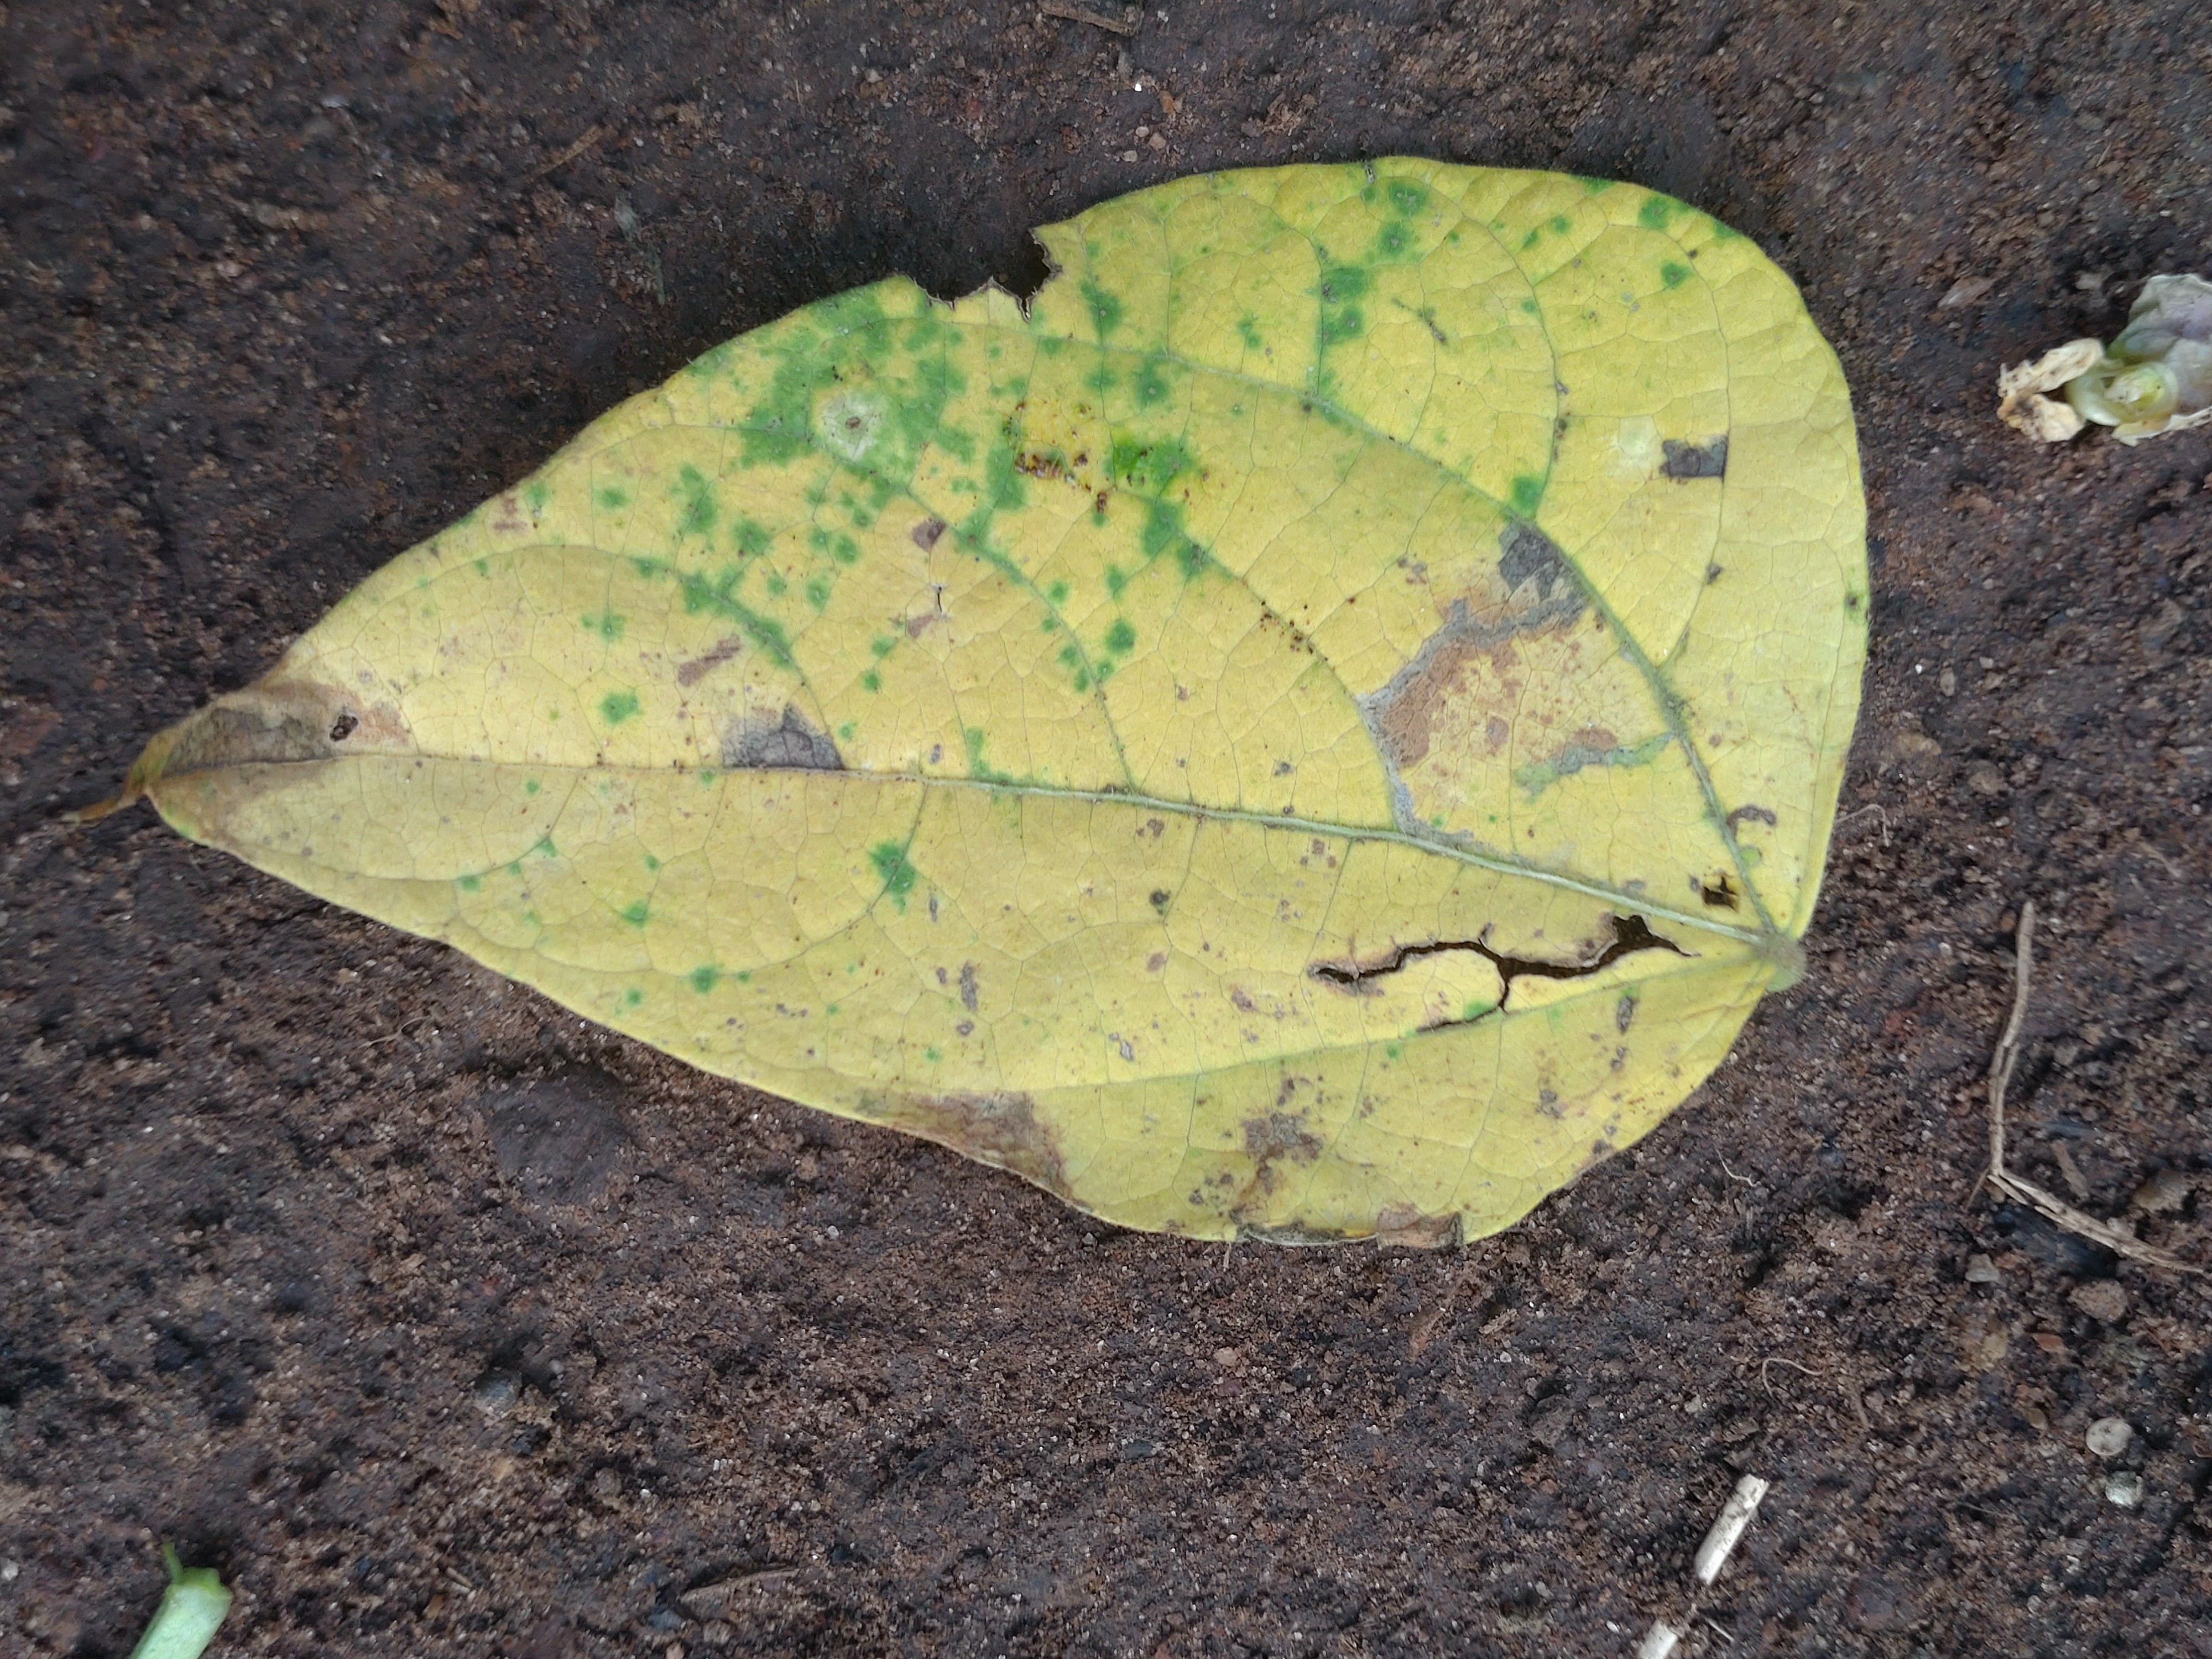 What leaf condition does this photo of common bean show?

anthracnose
